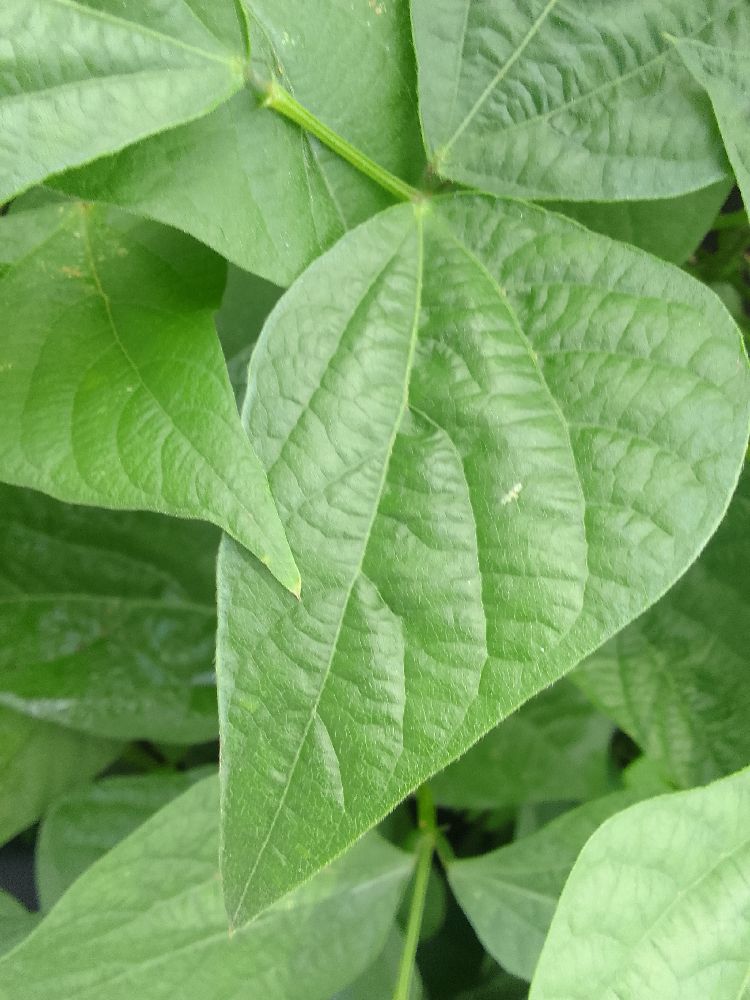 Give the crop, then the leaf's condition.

common bean, healthy
